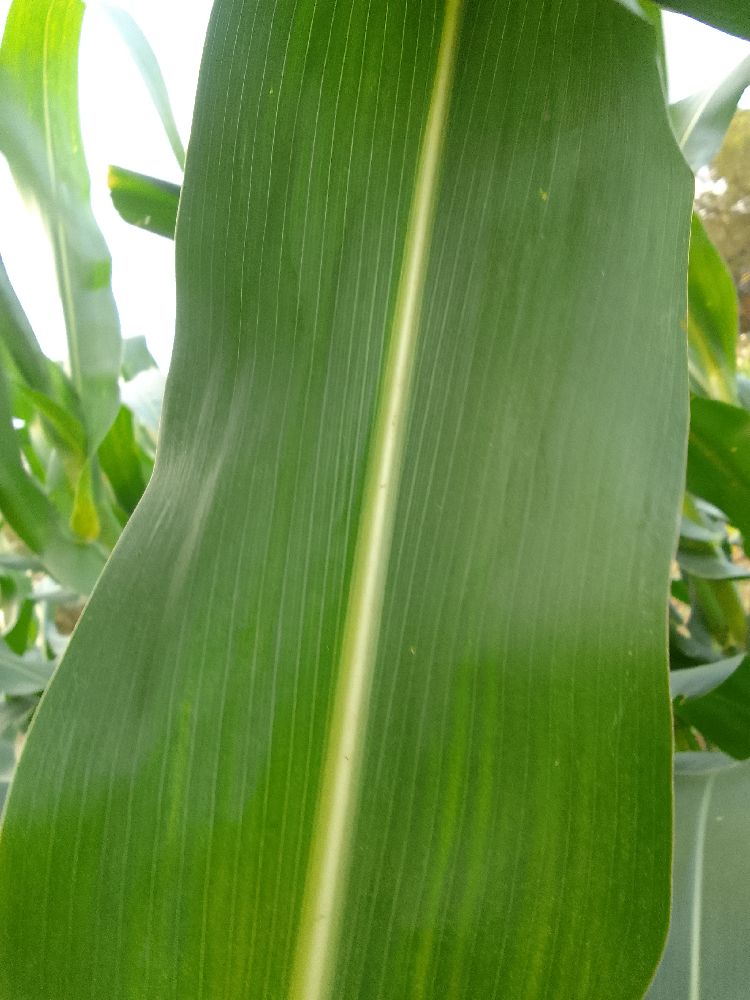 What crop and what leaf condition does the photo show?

maize, healthy
